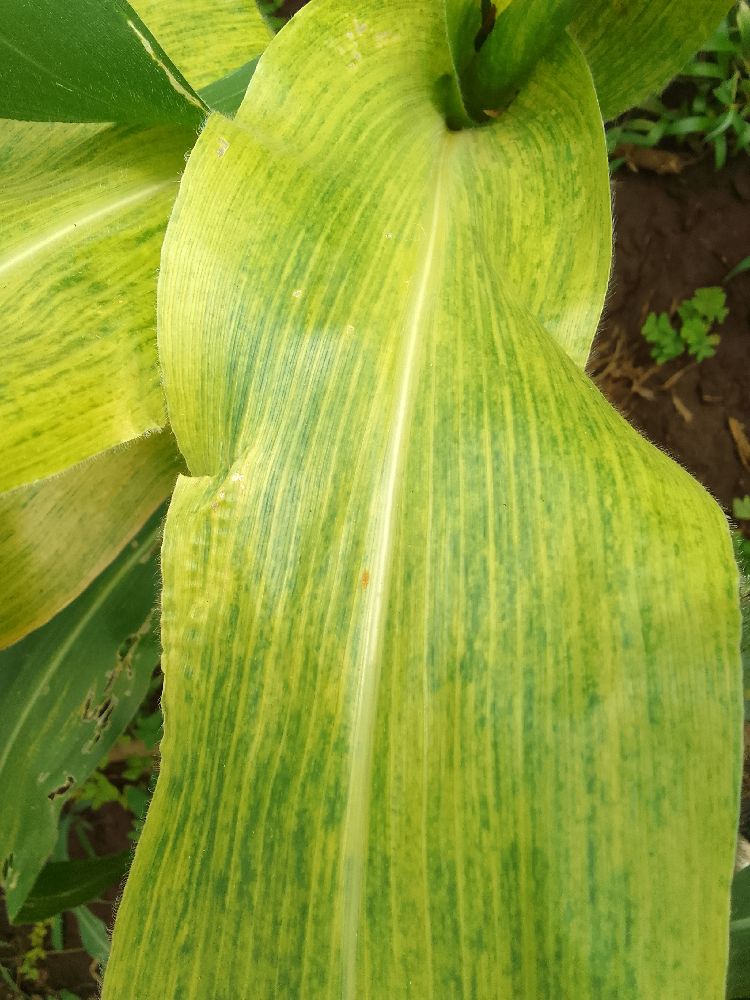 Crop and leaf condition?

maize, maize lethal necrosis
